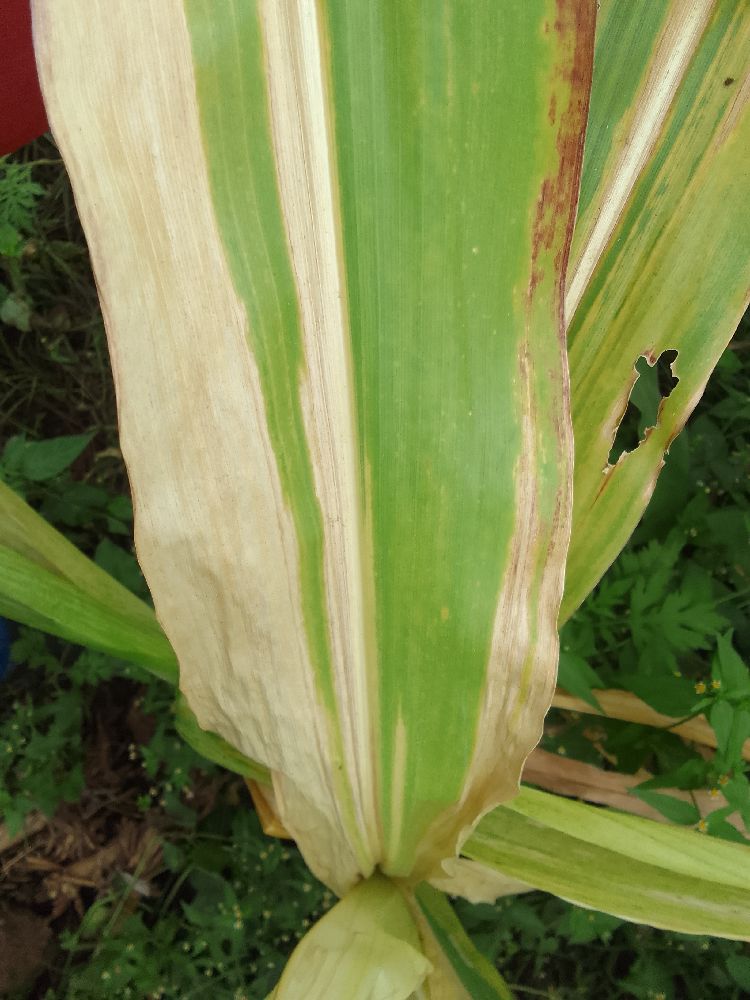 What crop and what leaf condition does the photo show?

maize, maize lethal necrosis
